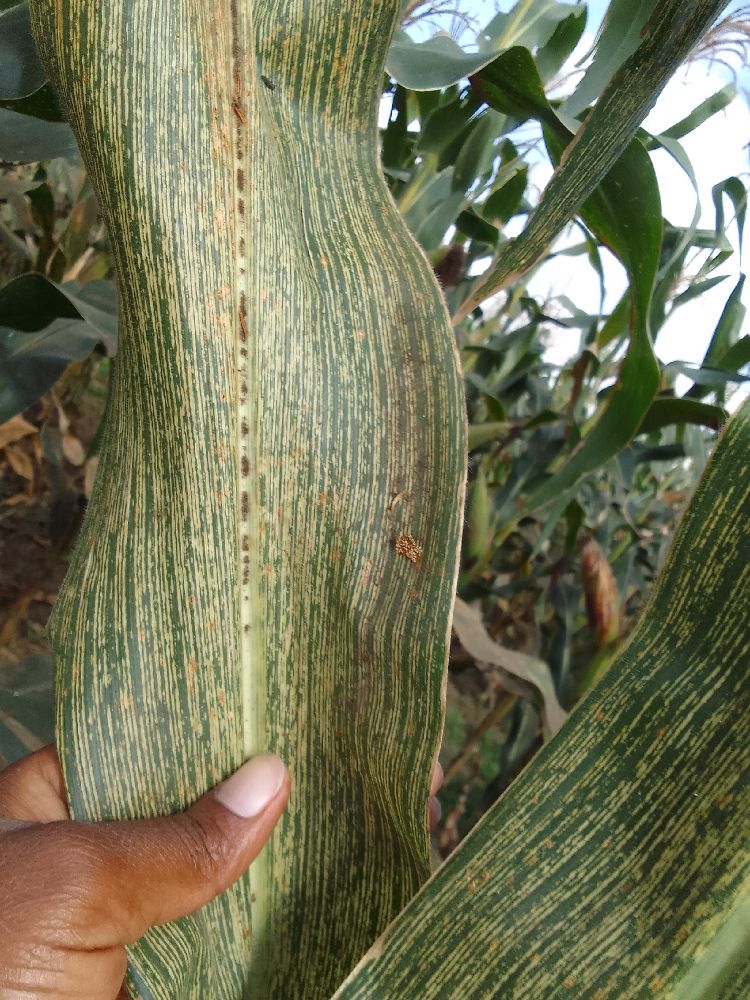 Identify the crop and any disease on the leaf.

maize, maize streak virus
